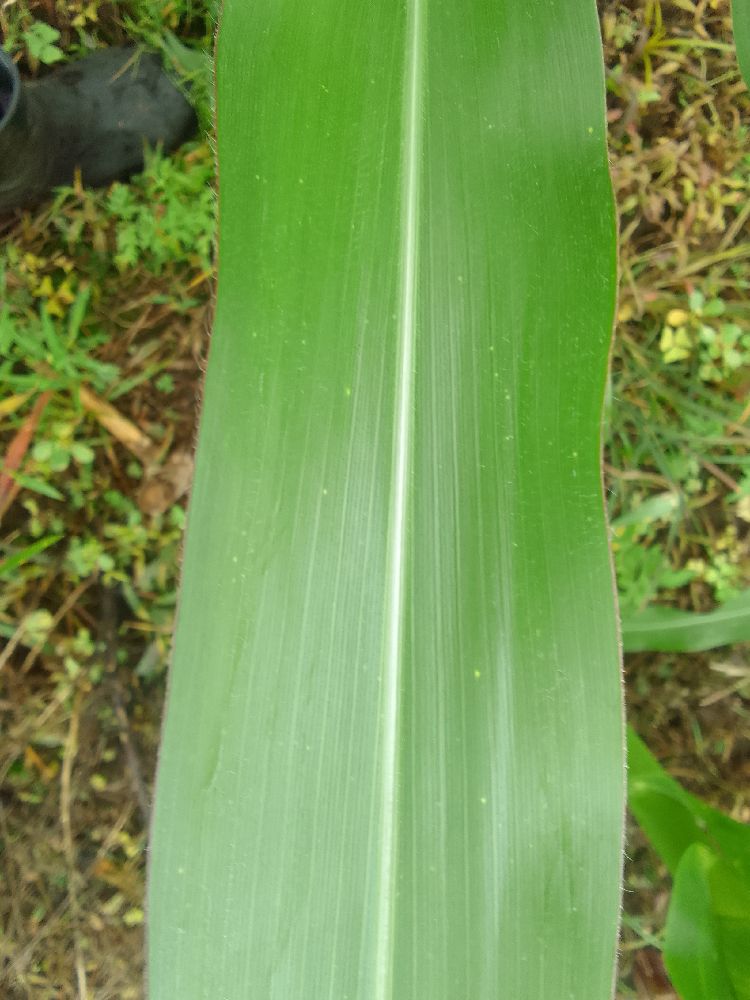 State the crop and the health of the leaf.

maize, healthy
